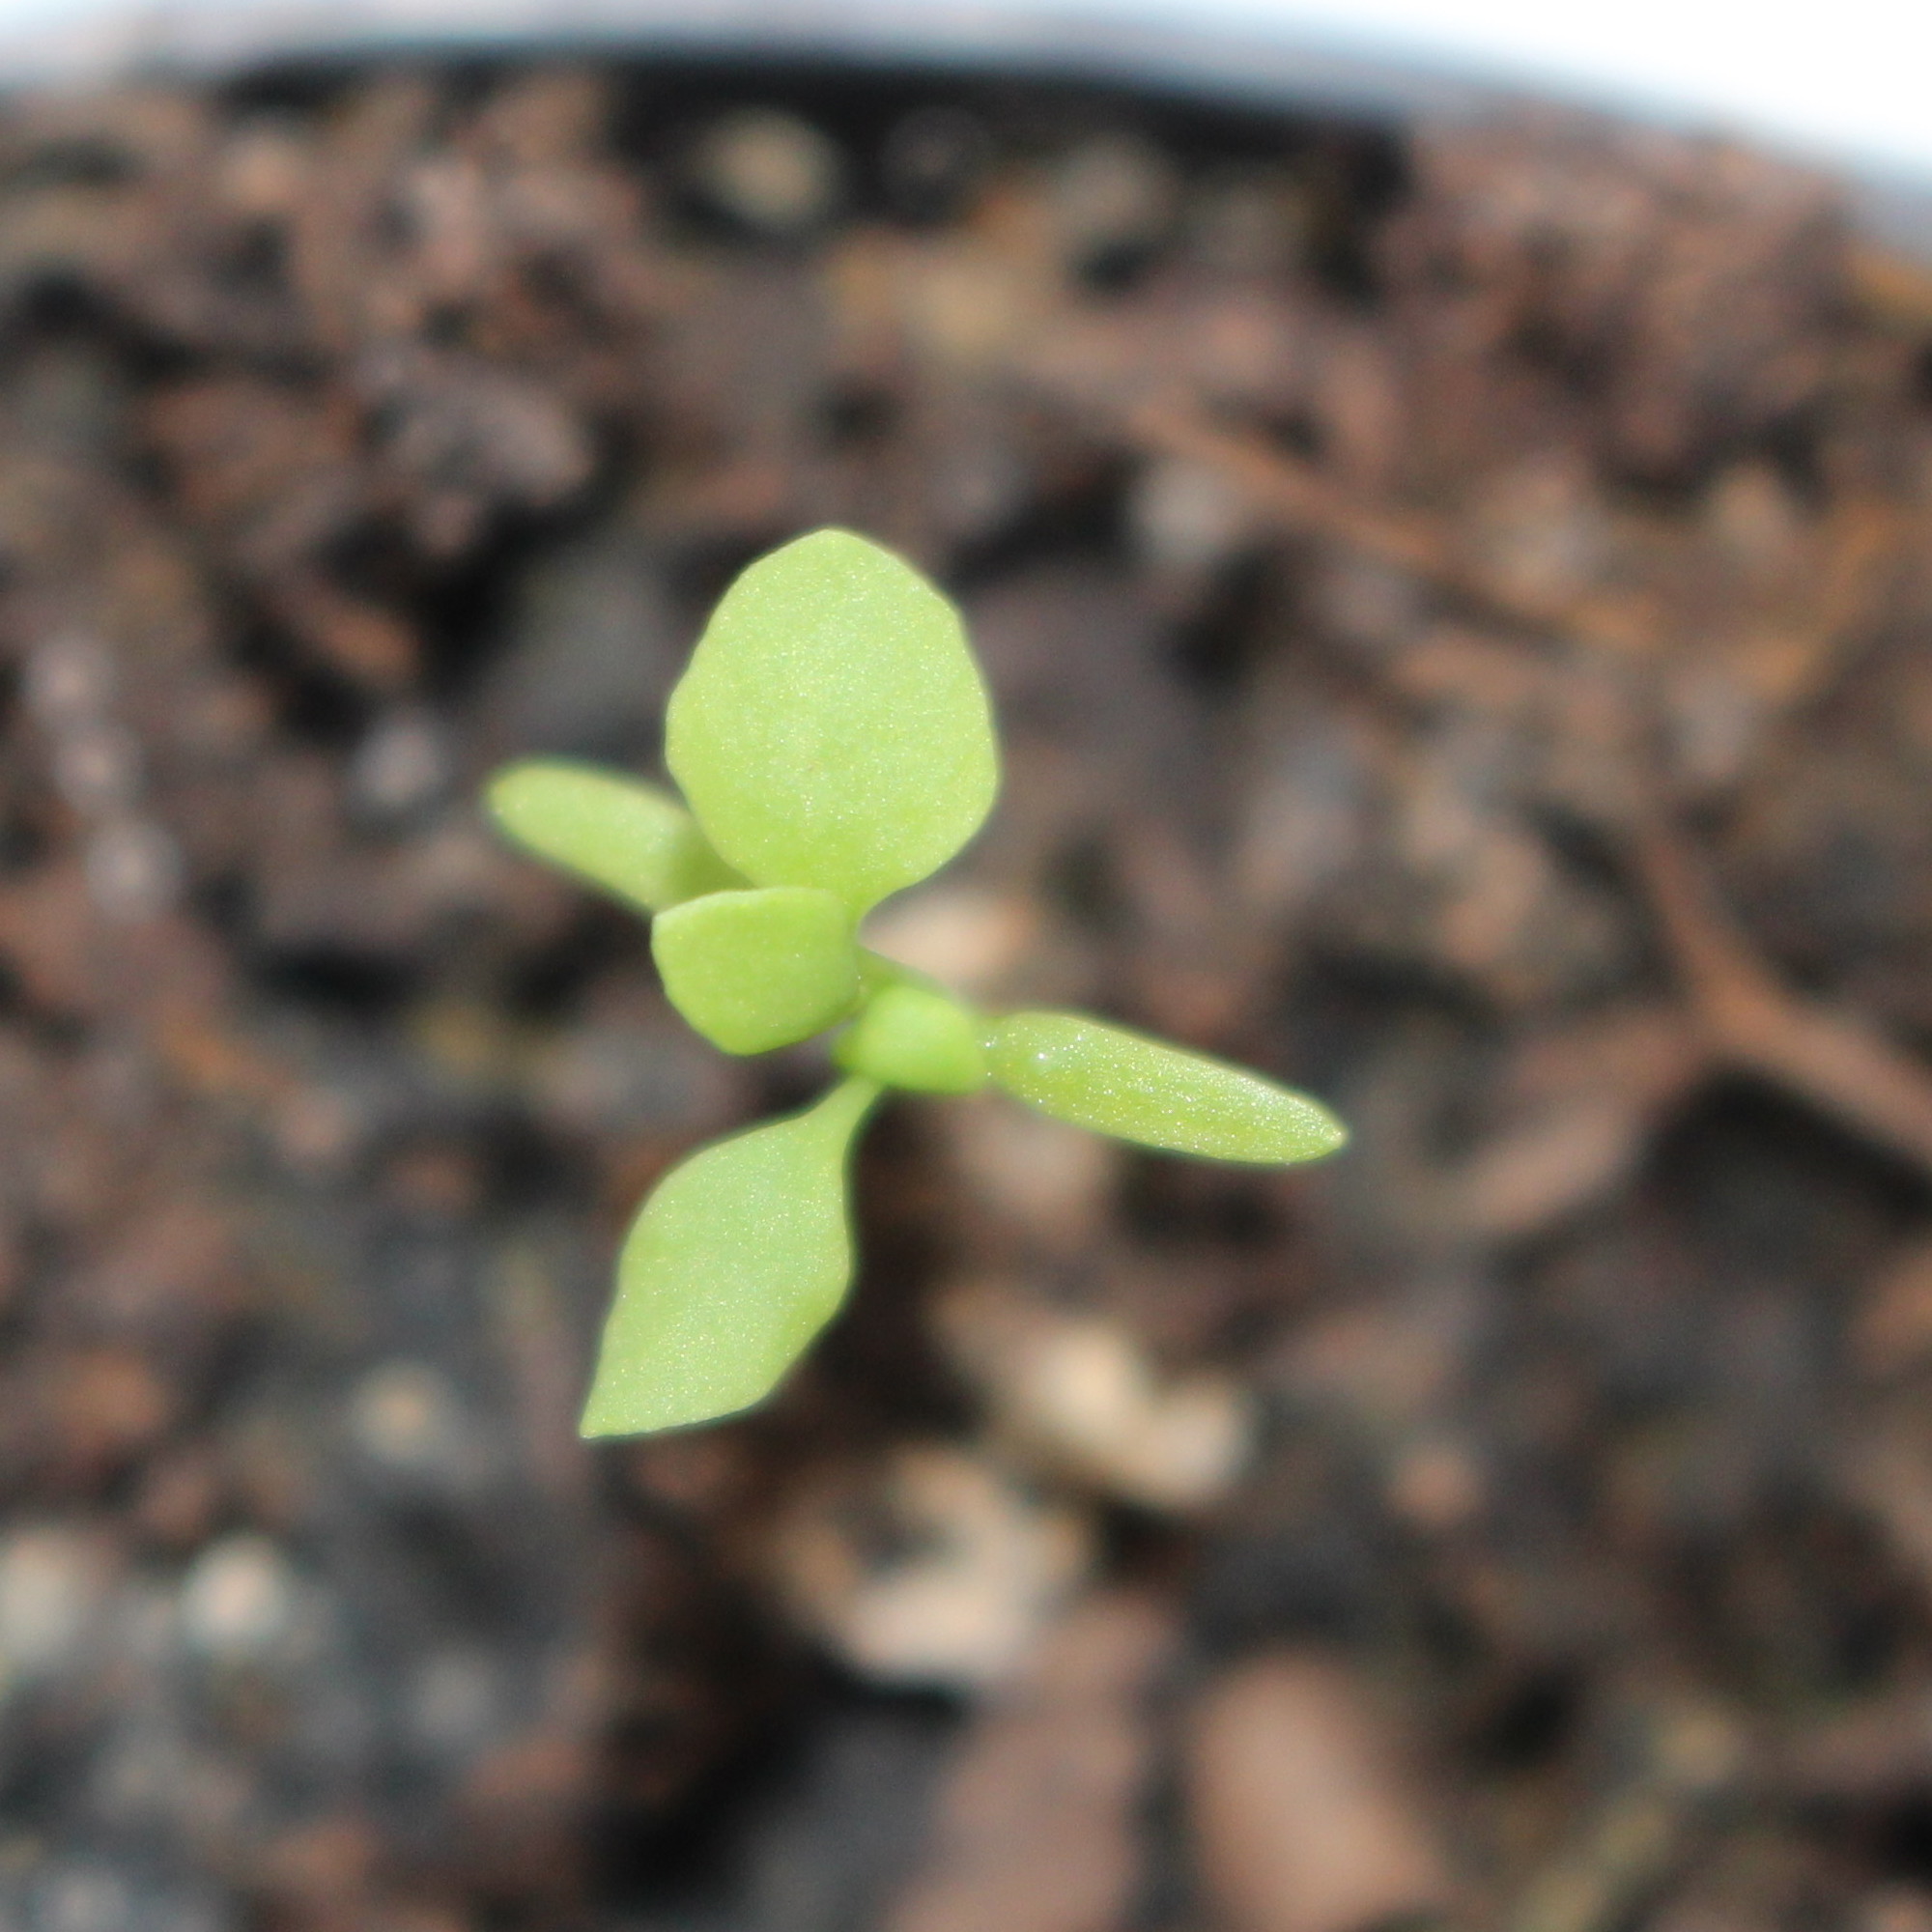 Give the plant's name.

Papaver rhoeas
